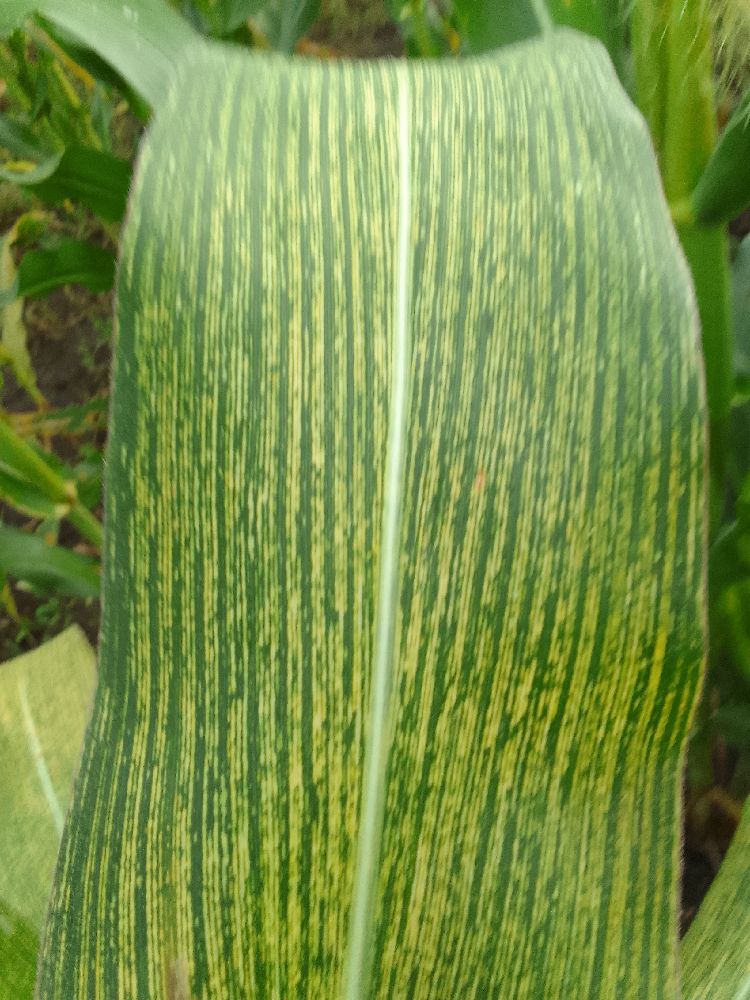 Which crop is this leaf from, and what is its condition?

maize, maize streak virus
